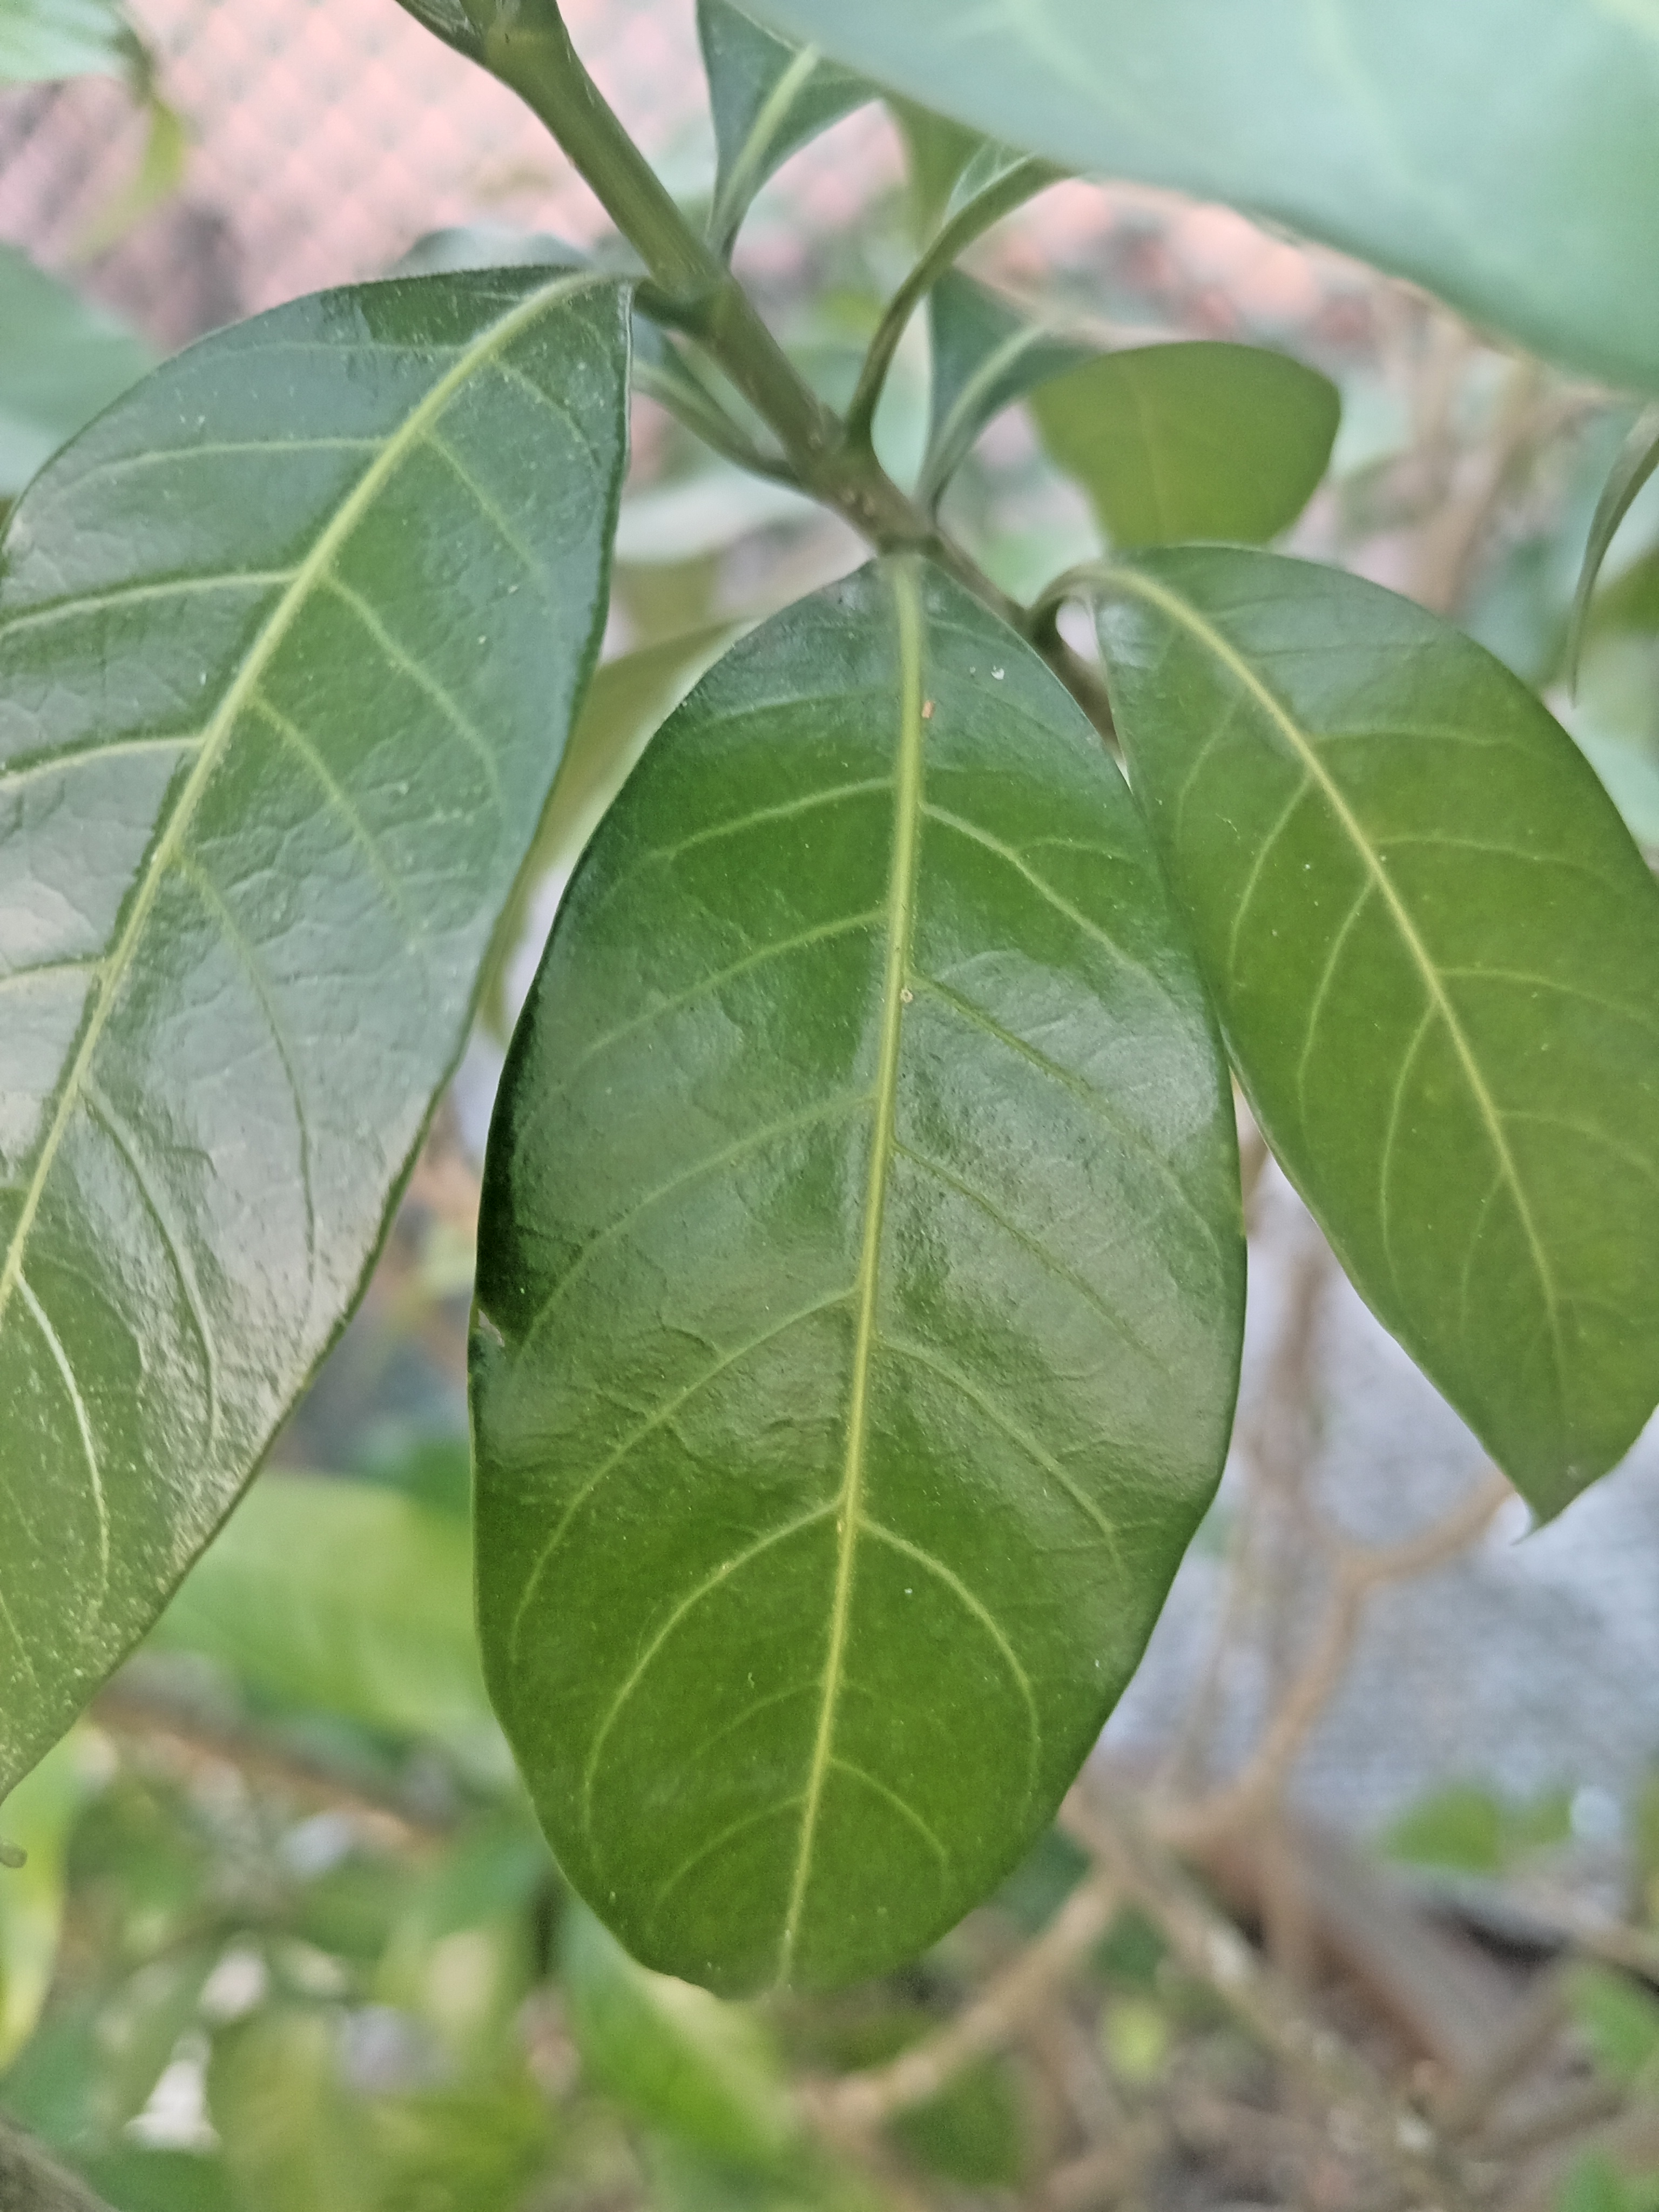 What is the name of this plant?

togor
